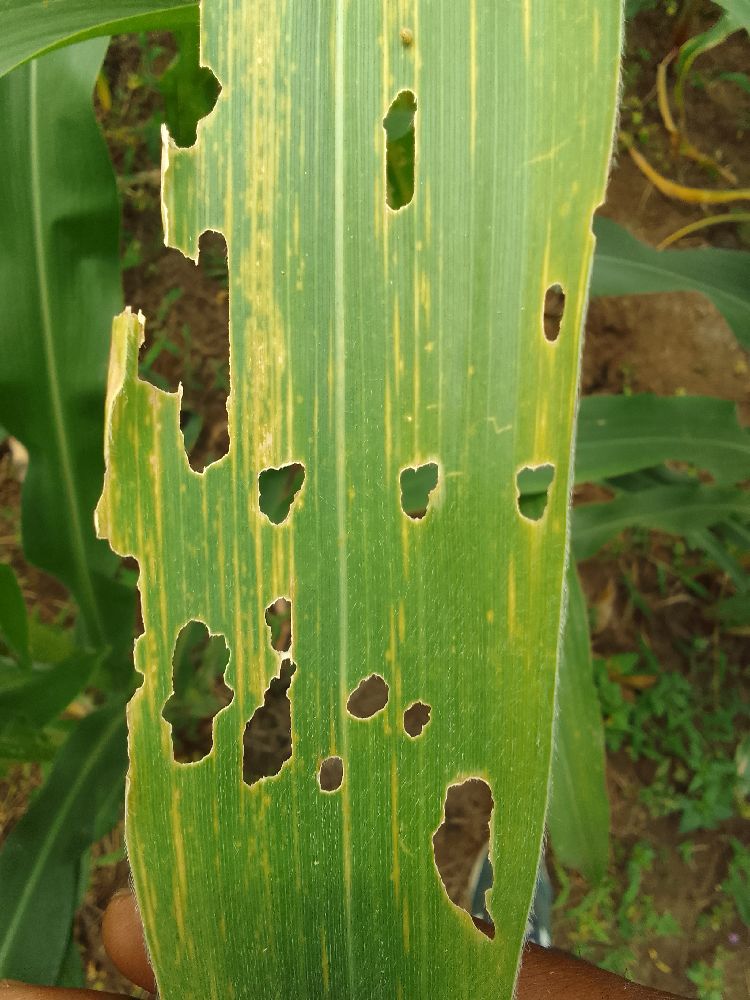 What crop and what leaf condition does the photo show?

maize, maize lethal necrosis
